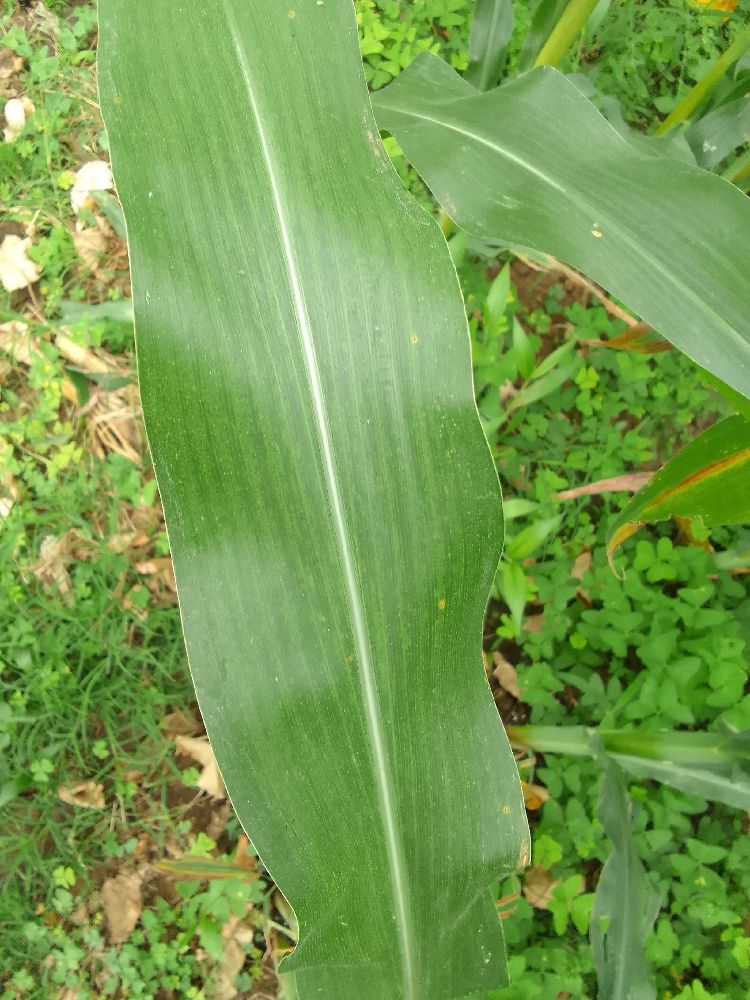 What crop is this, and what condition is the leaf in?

maize, healthy
